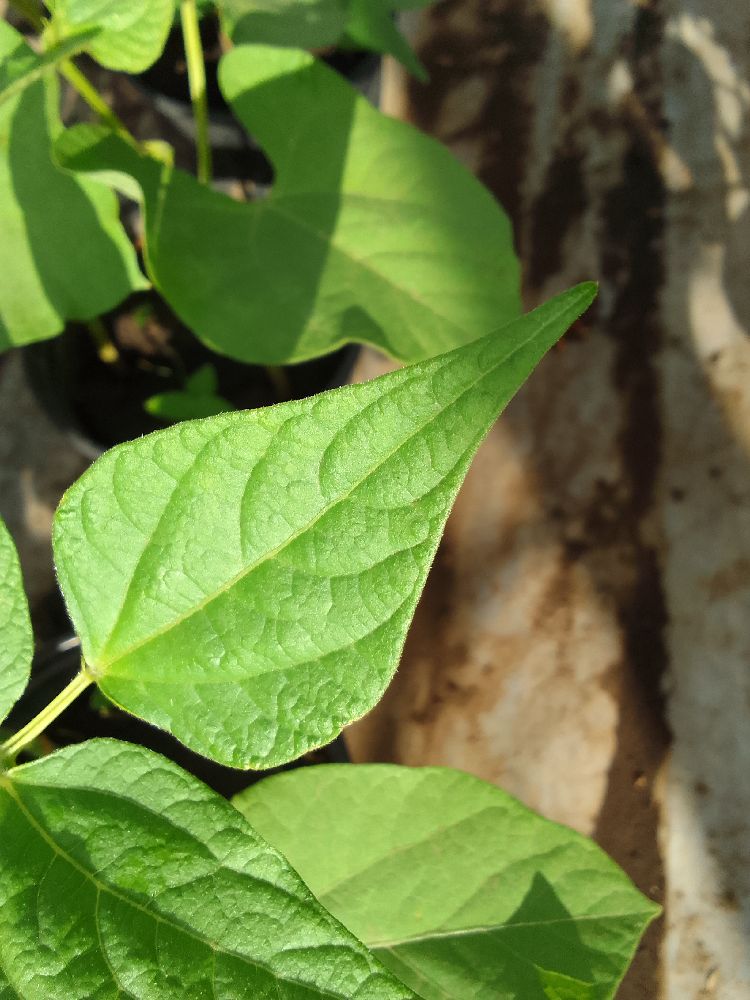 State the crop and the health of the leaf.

common bean, healthy
